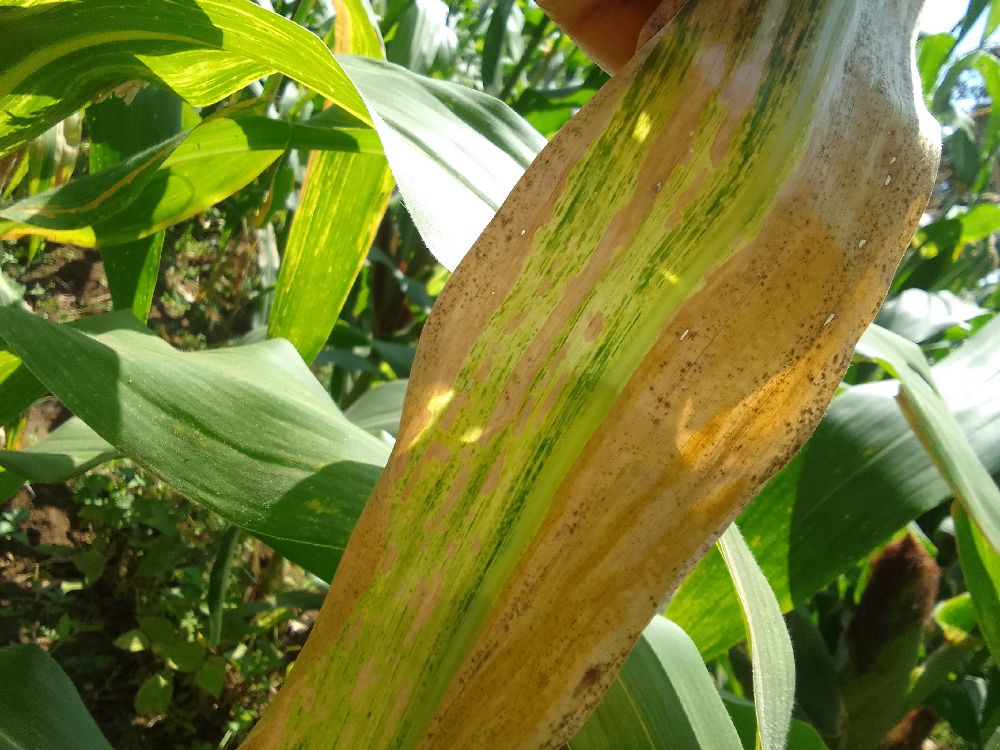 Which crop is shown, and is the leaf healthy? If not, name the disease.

maize, maize lethal necrosis
